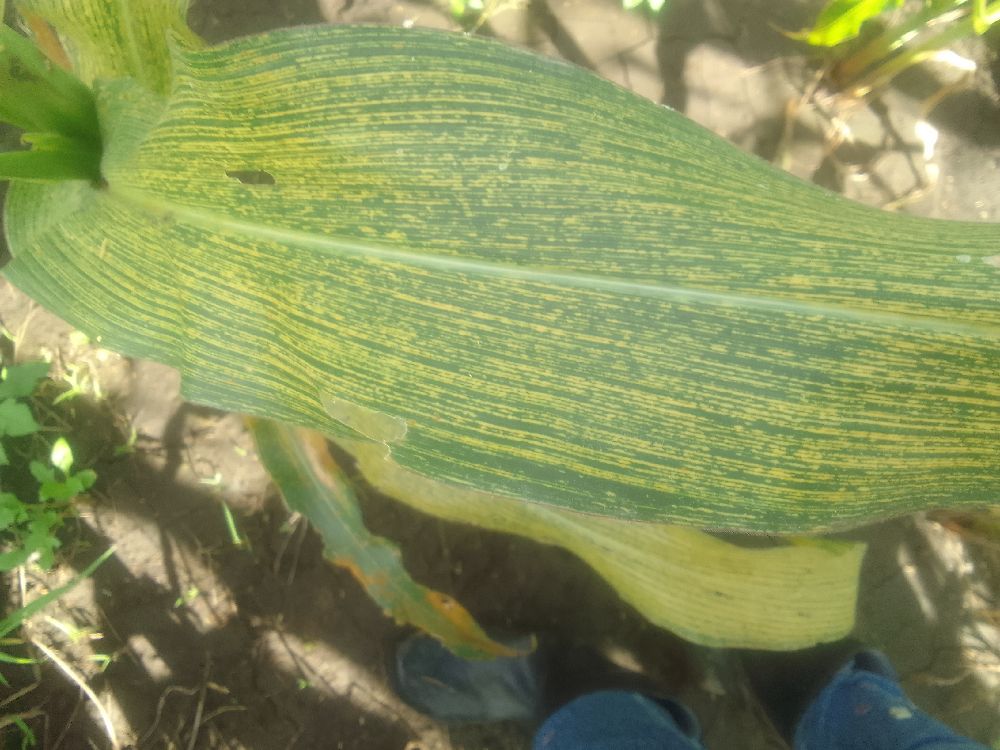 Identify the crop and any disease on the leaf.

maize, maize streak virus
